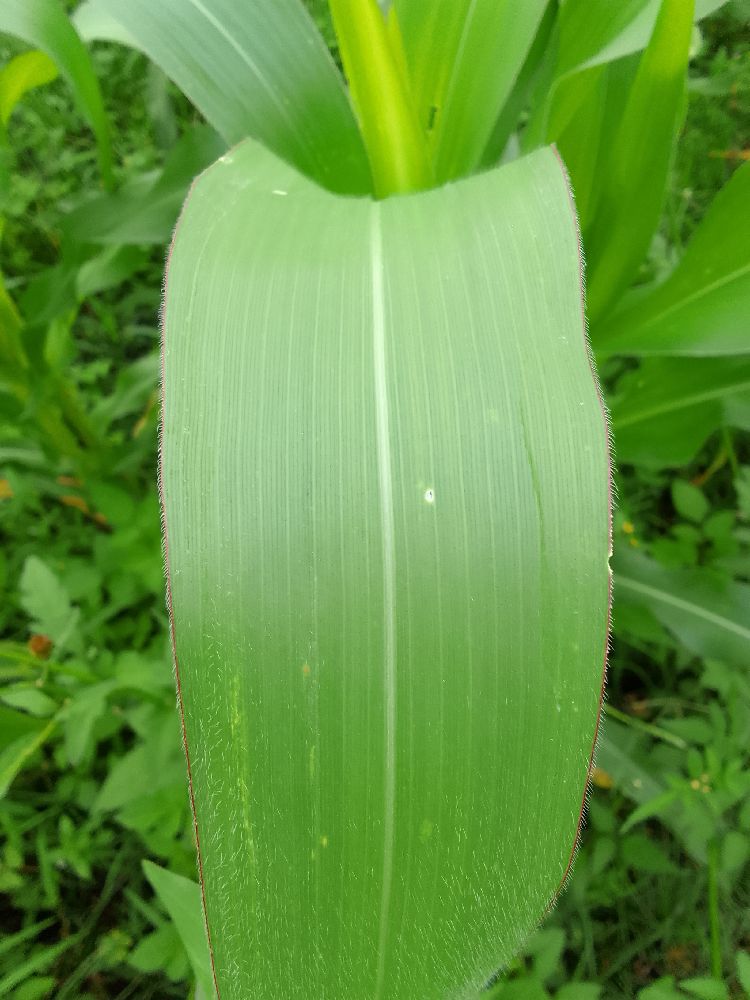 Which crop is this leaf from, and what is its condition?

maize, healthy
